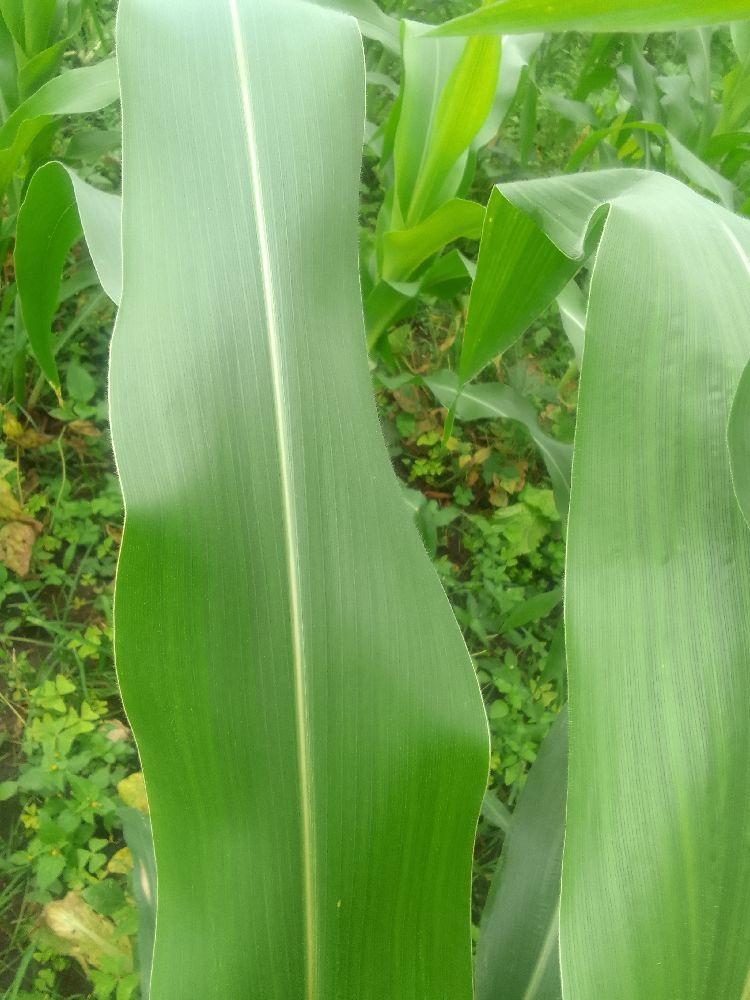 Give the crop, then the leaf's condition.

maize, healthy
